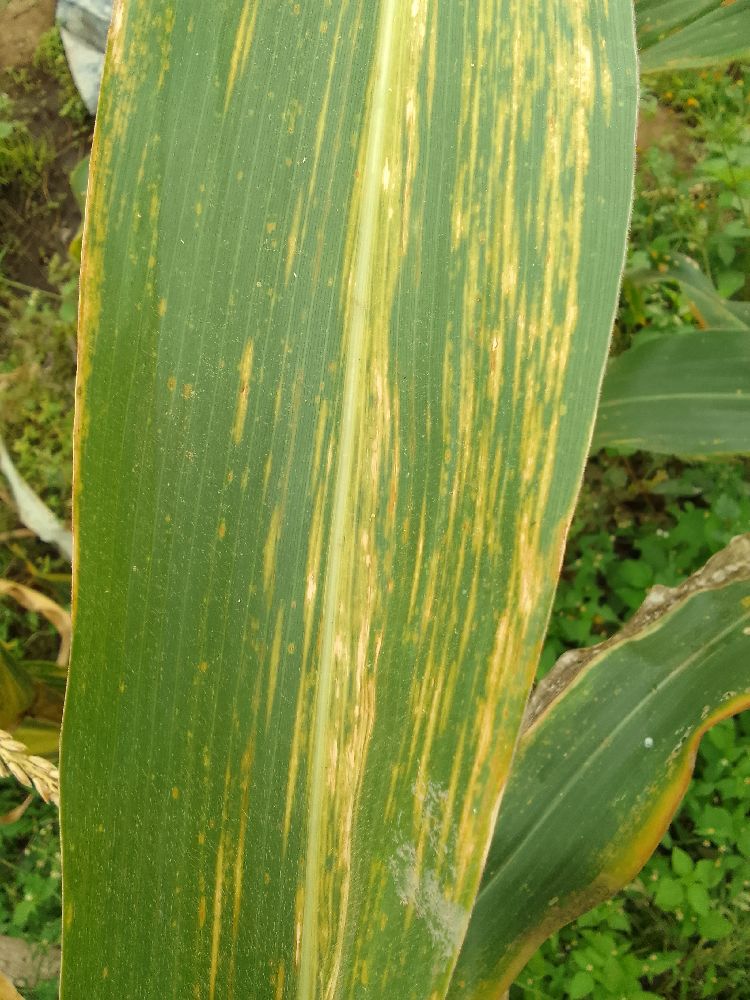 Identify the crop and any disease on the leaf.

maize, maize lethal necrosis
